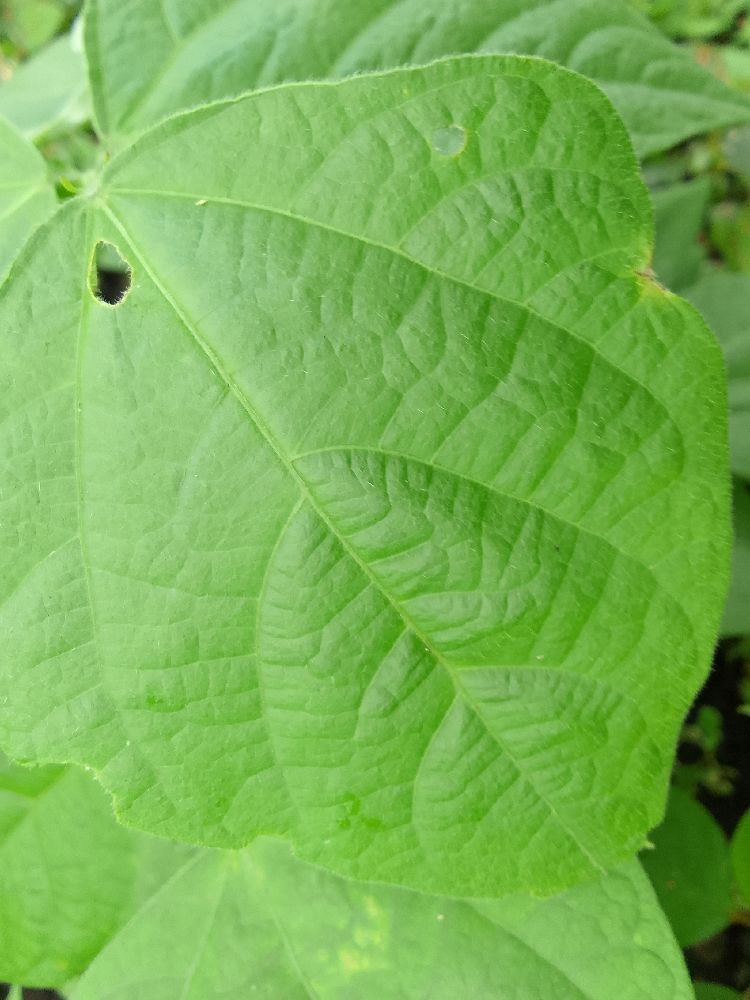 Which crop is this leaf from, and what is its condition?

common bean, healthy
